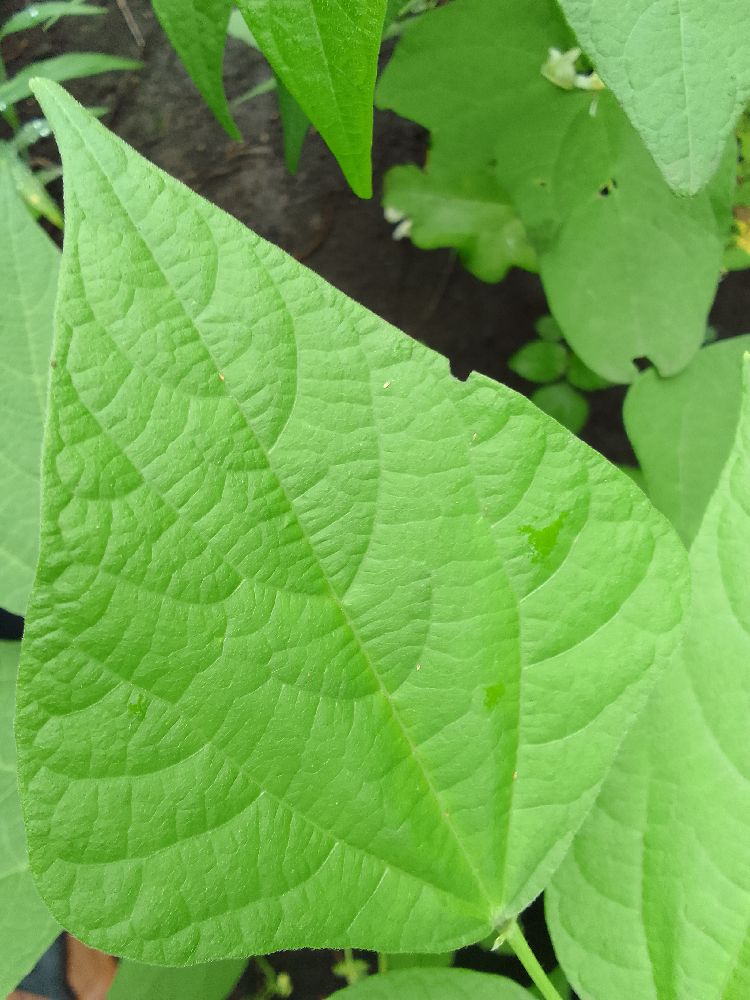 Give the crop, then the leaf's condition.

common bean, healthy
